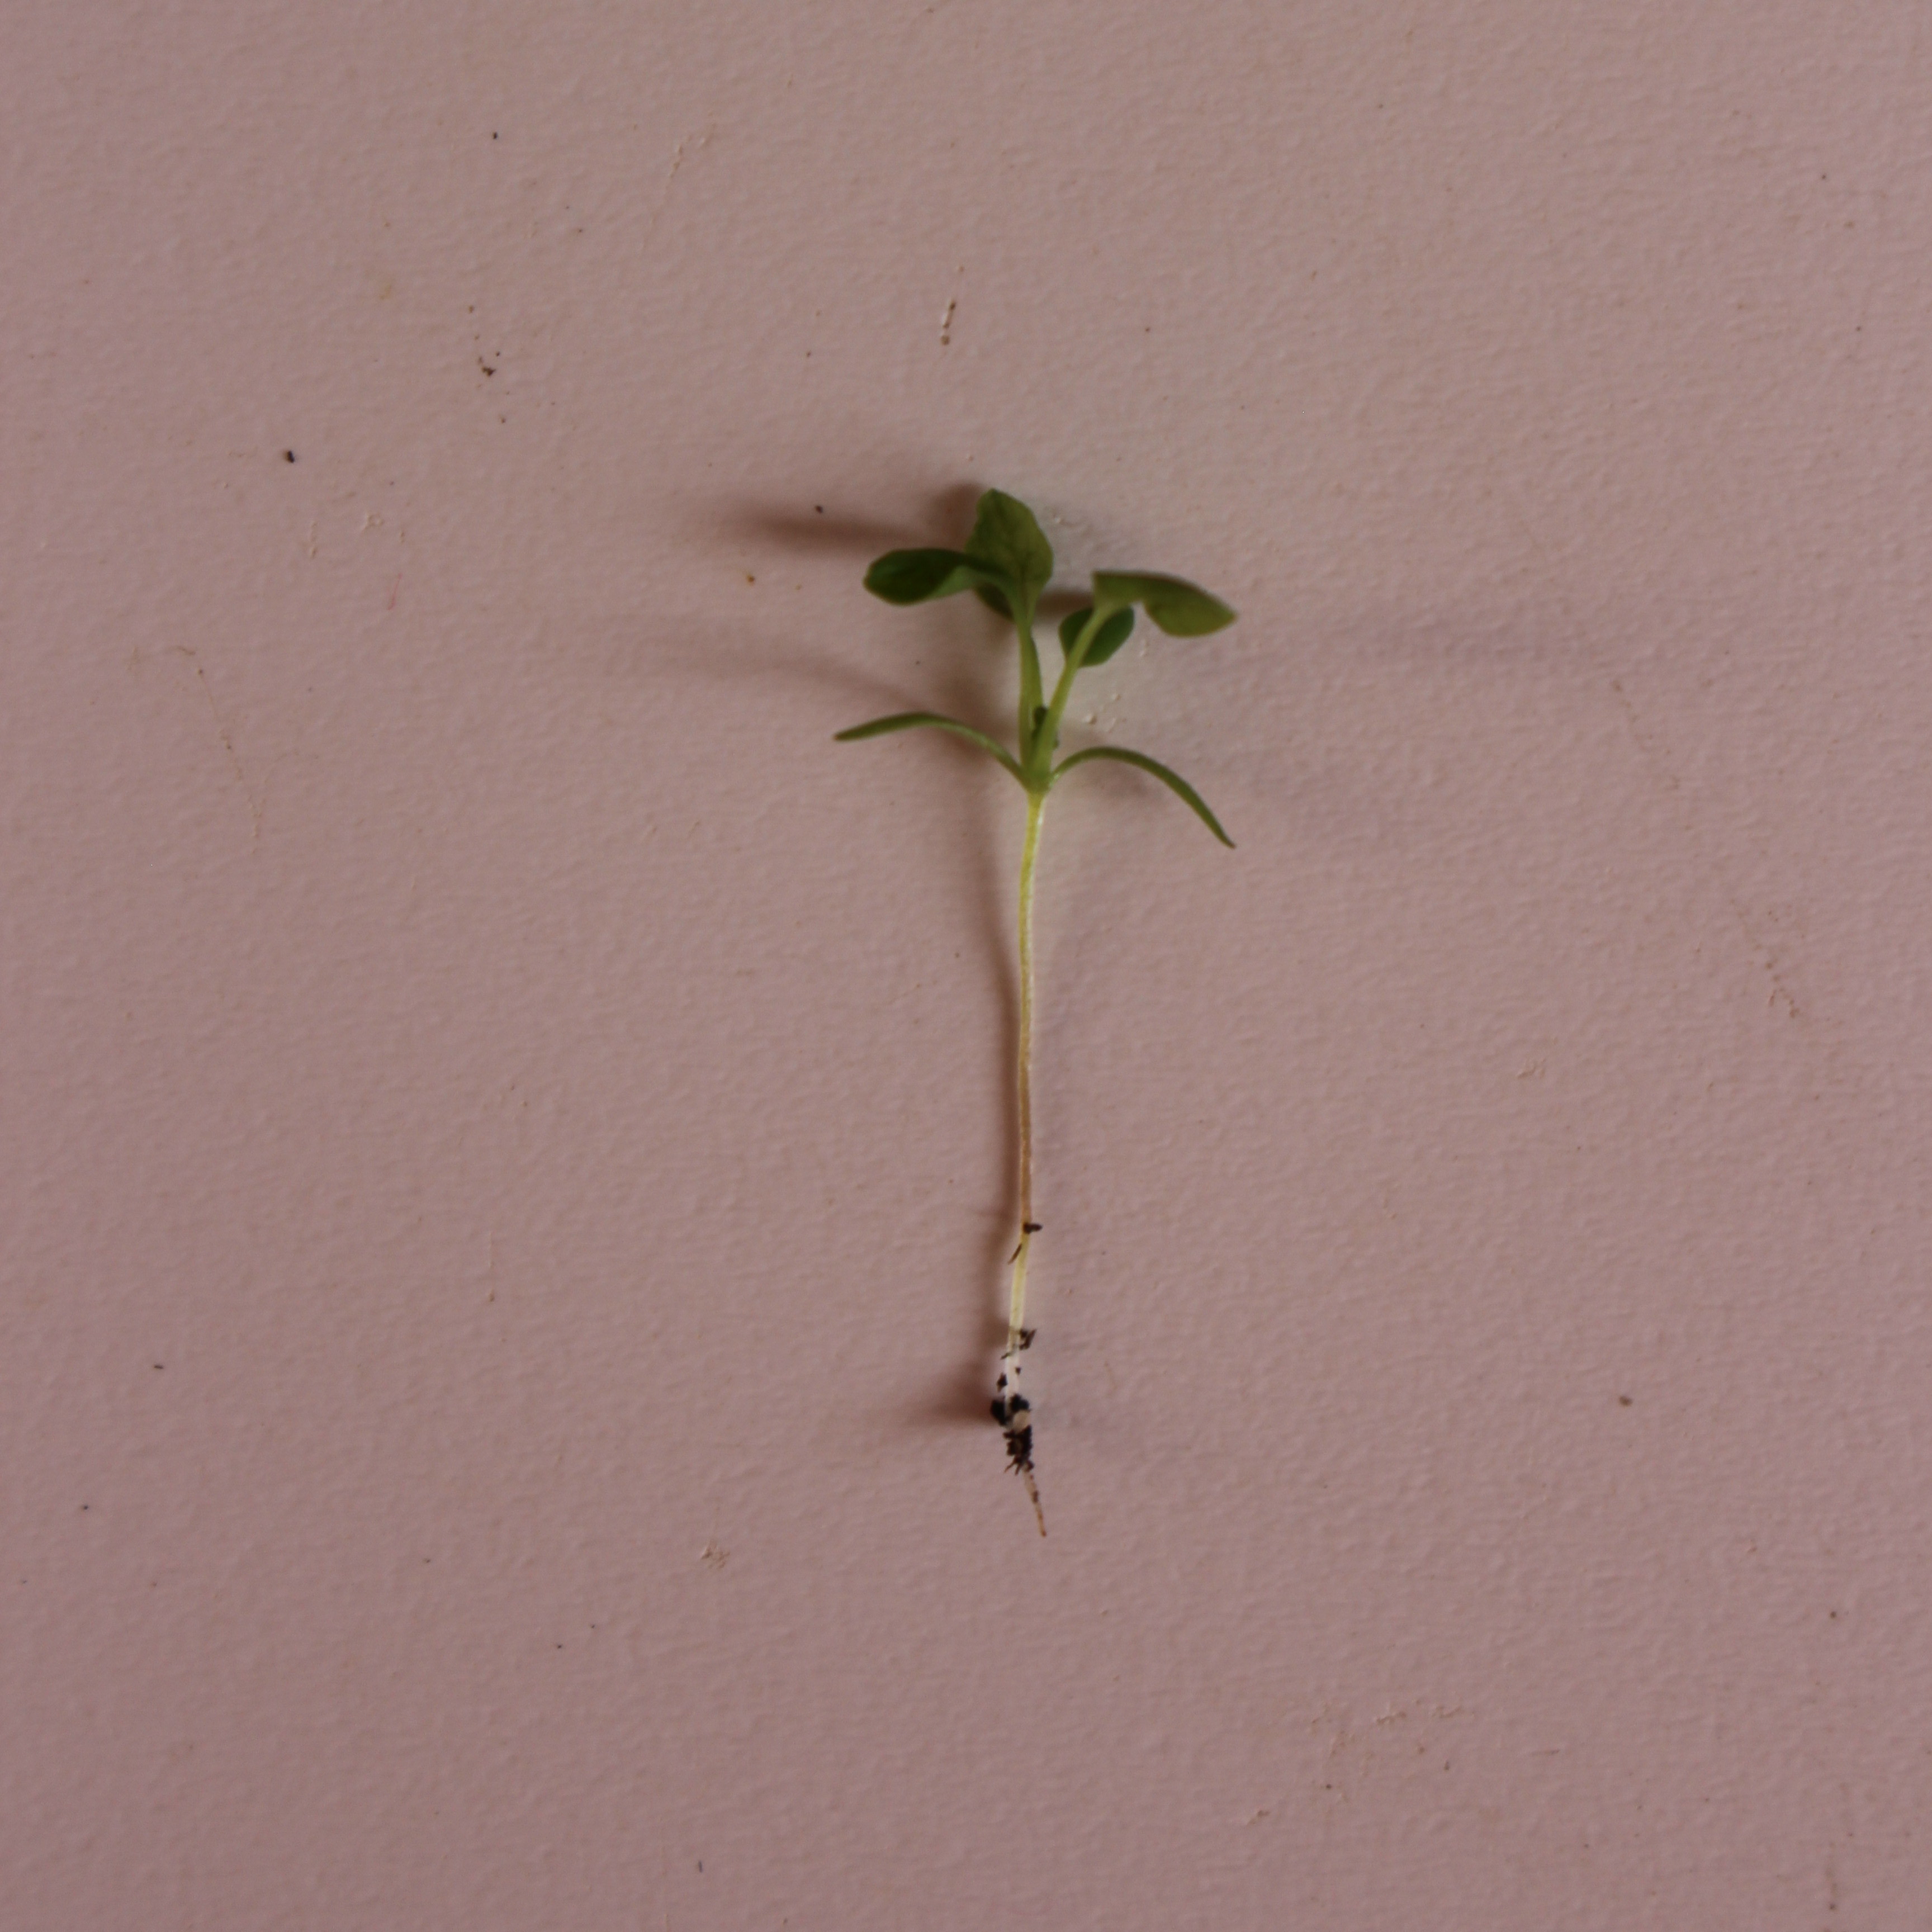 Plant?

Papaver rhoeas
